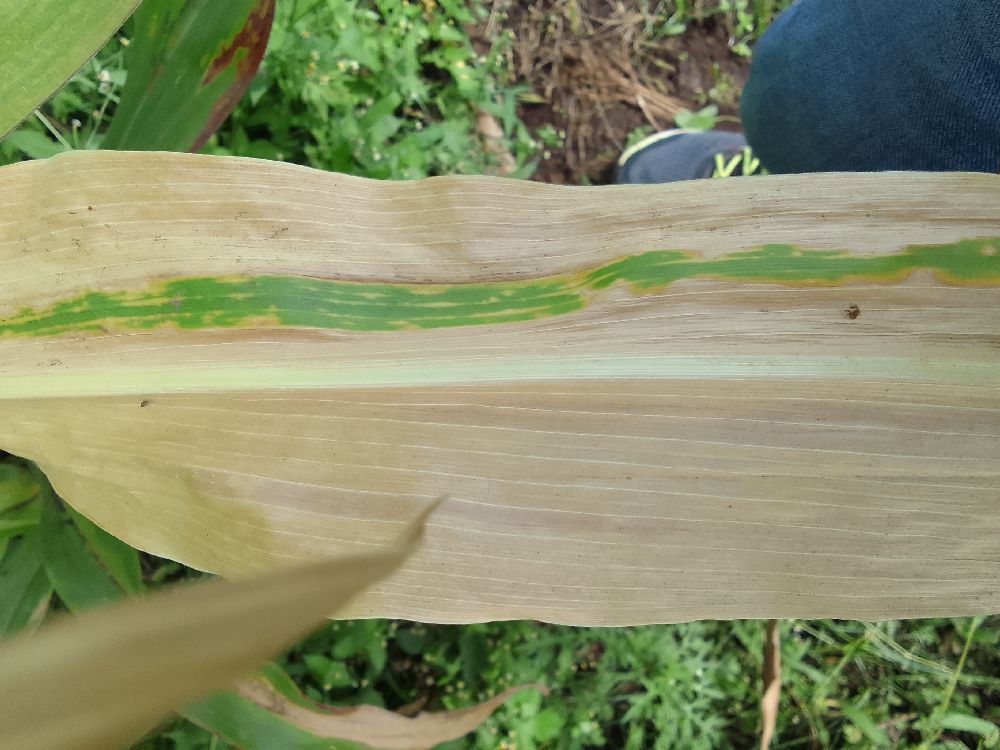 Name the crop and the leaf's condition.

maize, maize lethal necrosis
